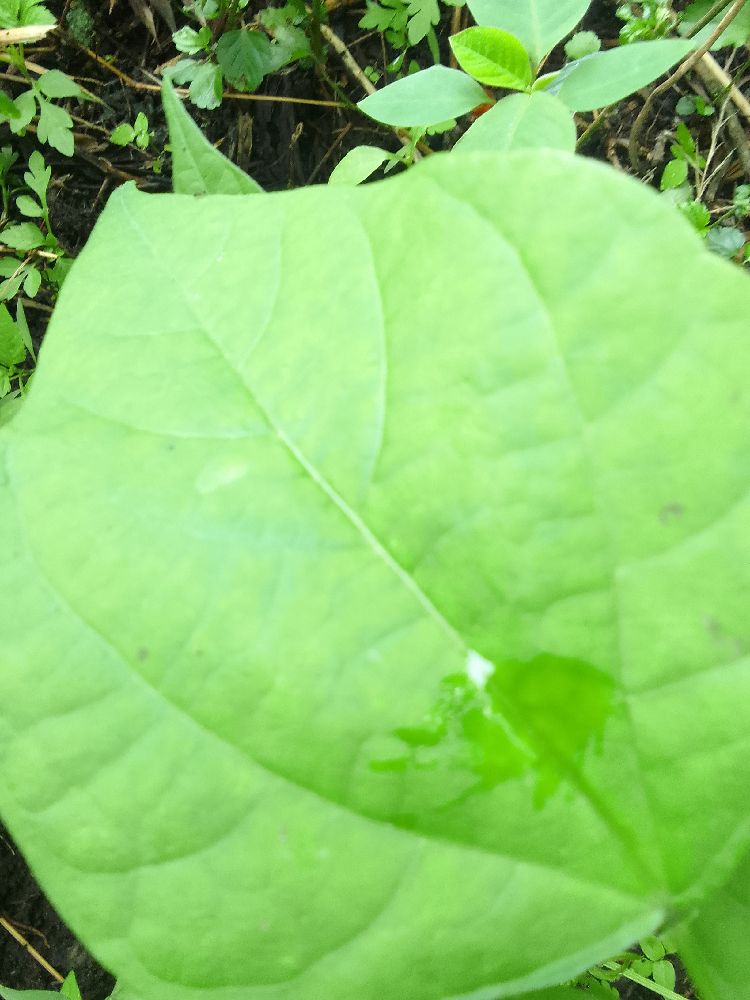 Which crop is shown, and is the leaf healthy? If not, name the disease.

common bean, healthy
